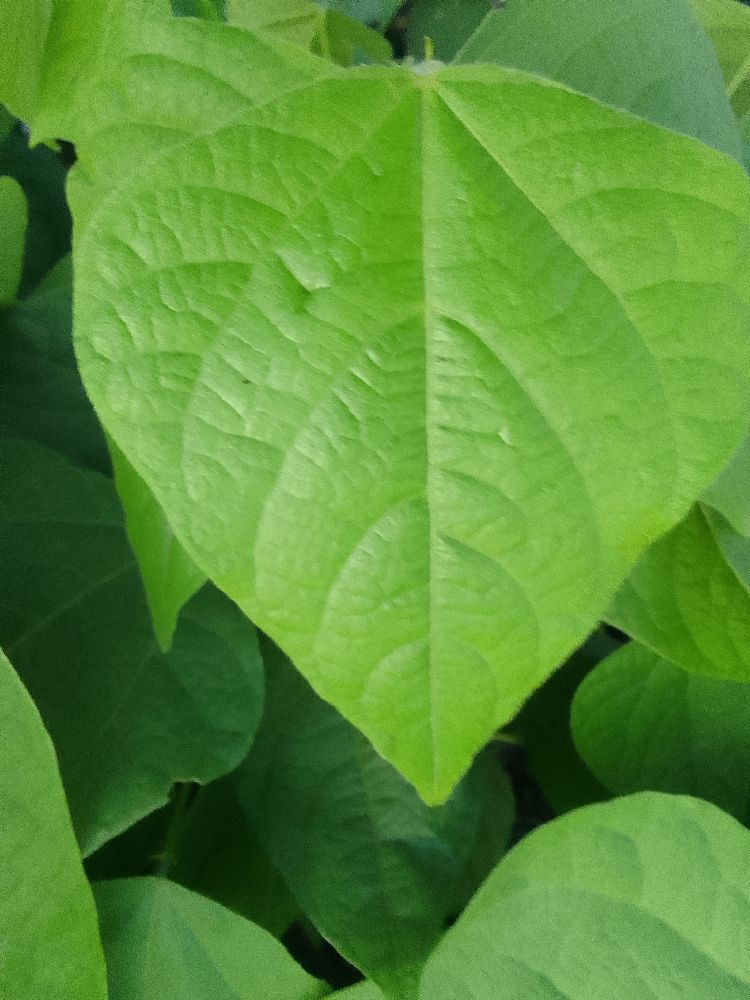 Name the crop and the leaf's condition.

common bean, healthy
